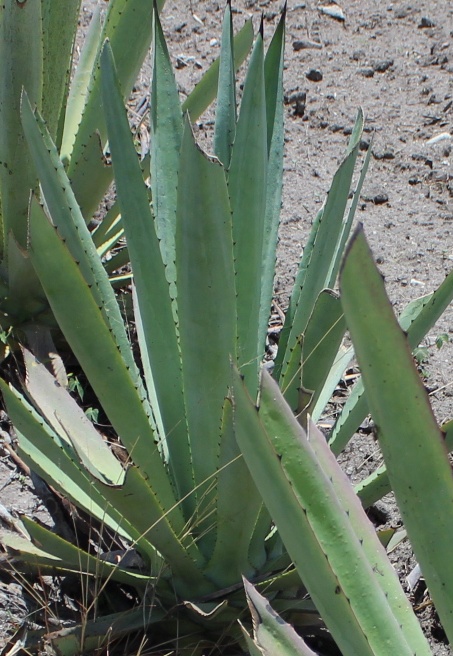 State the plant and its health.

agave, small
